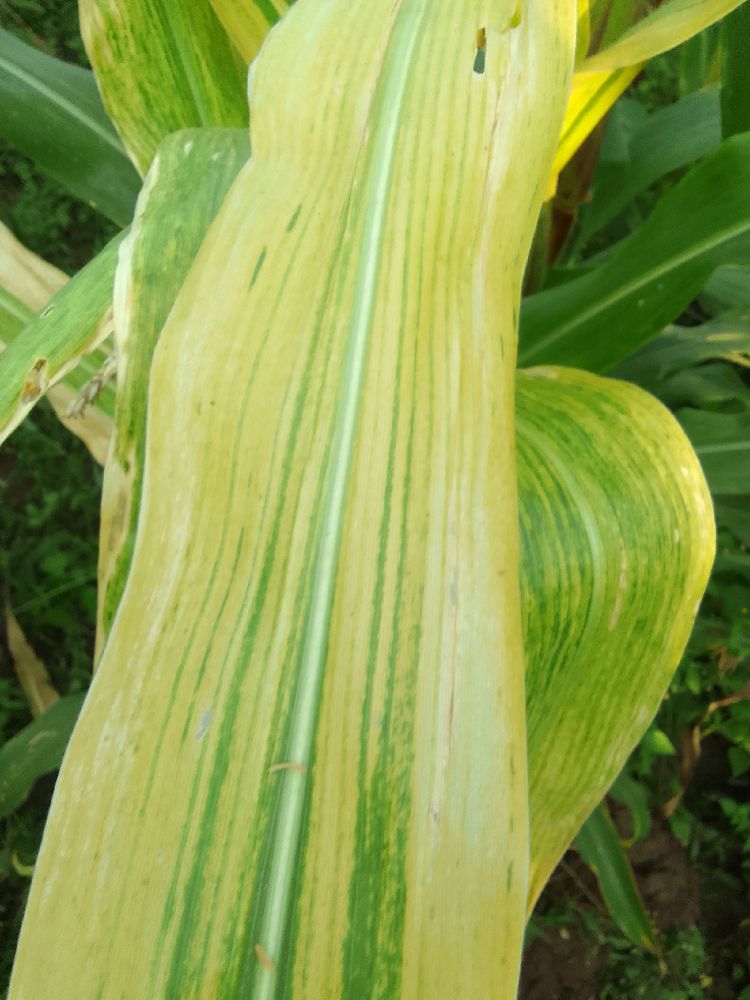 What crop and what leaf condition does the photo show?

maize, maize lethal necrosis
